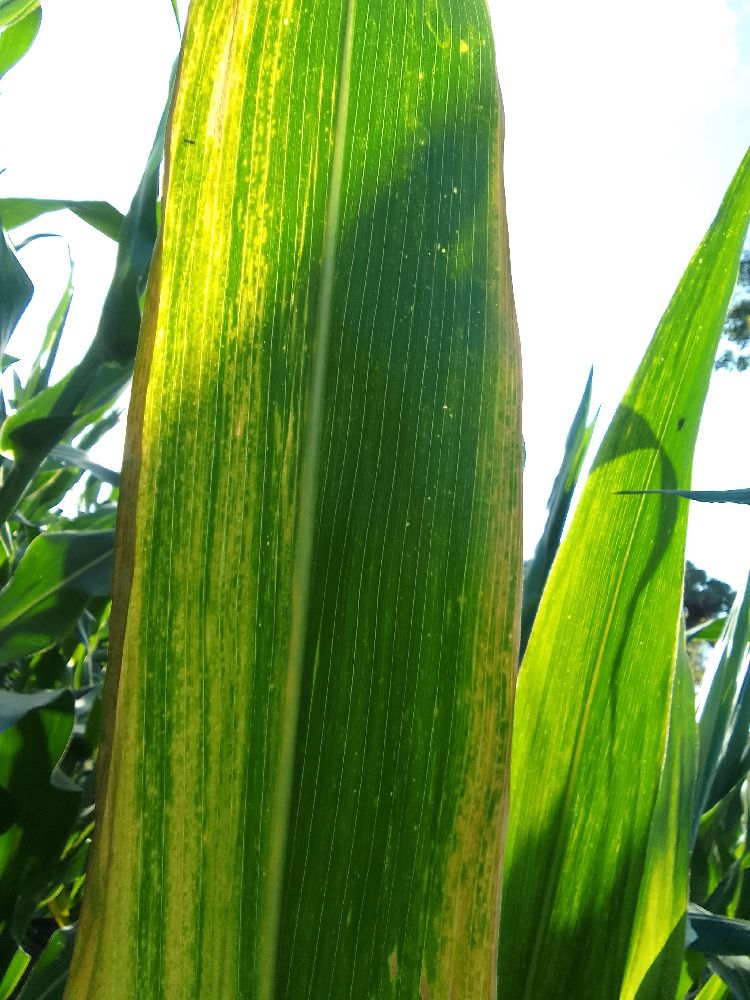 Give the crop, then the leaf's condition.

maize, maize lethal necrosis
